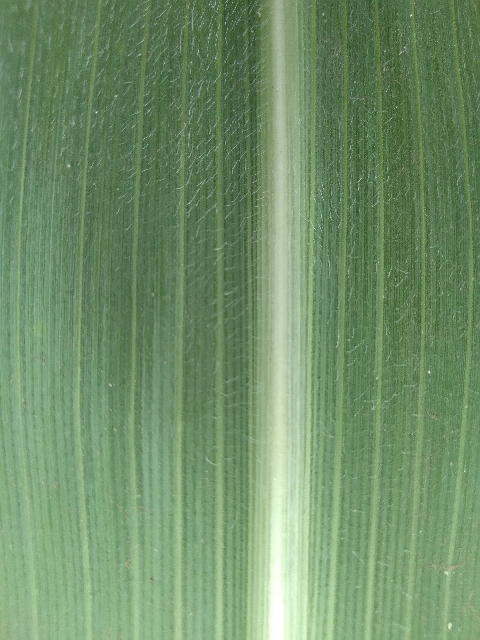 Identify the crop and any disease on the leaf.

maize, healthy
